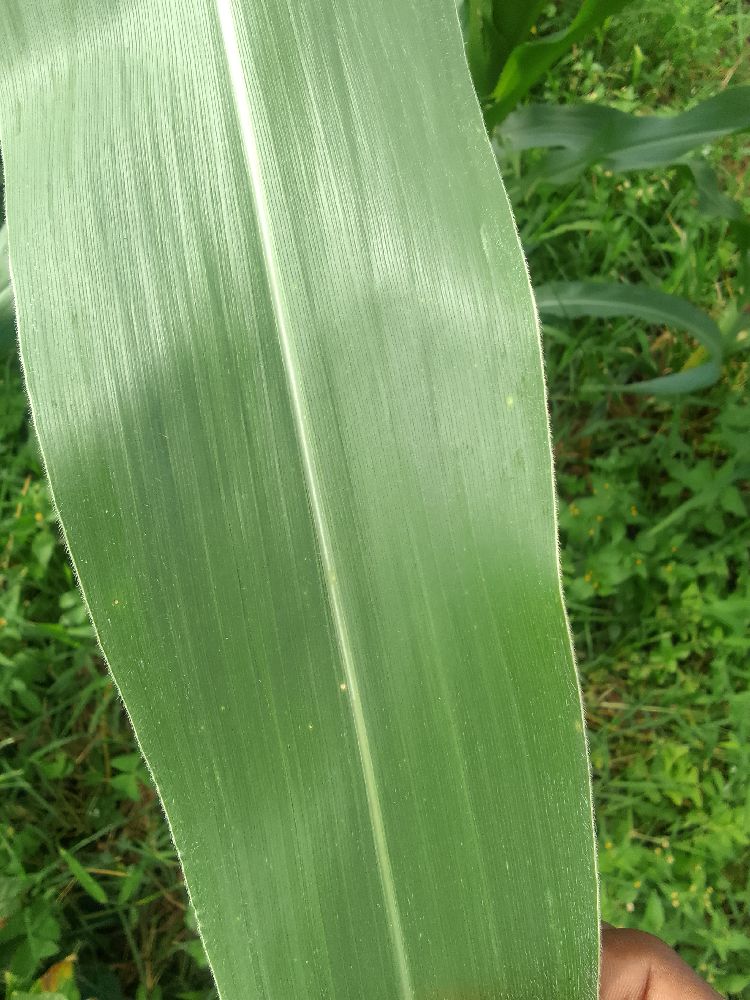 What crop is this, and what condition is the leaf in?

maize, healthy
